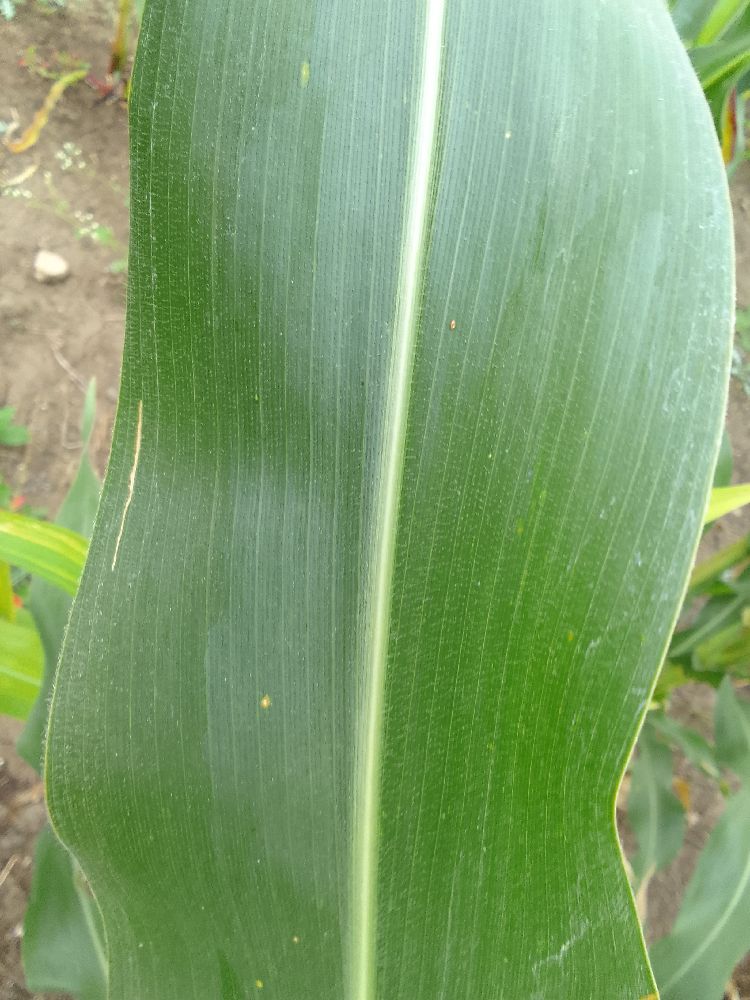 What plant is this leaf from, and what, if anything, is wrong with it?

maize, healthy
